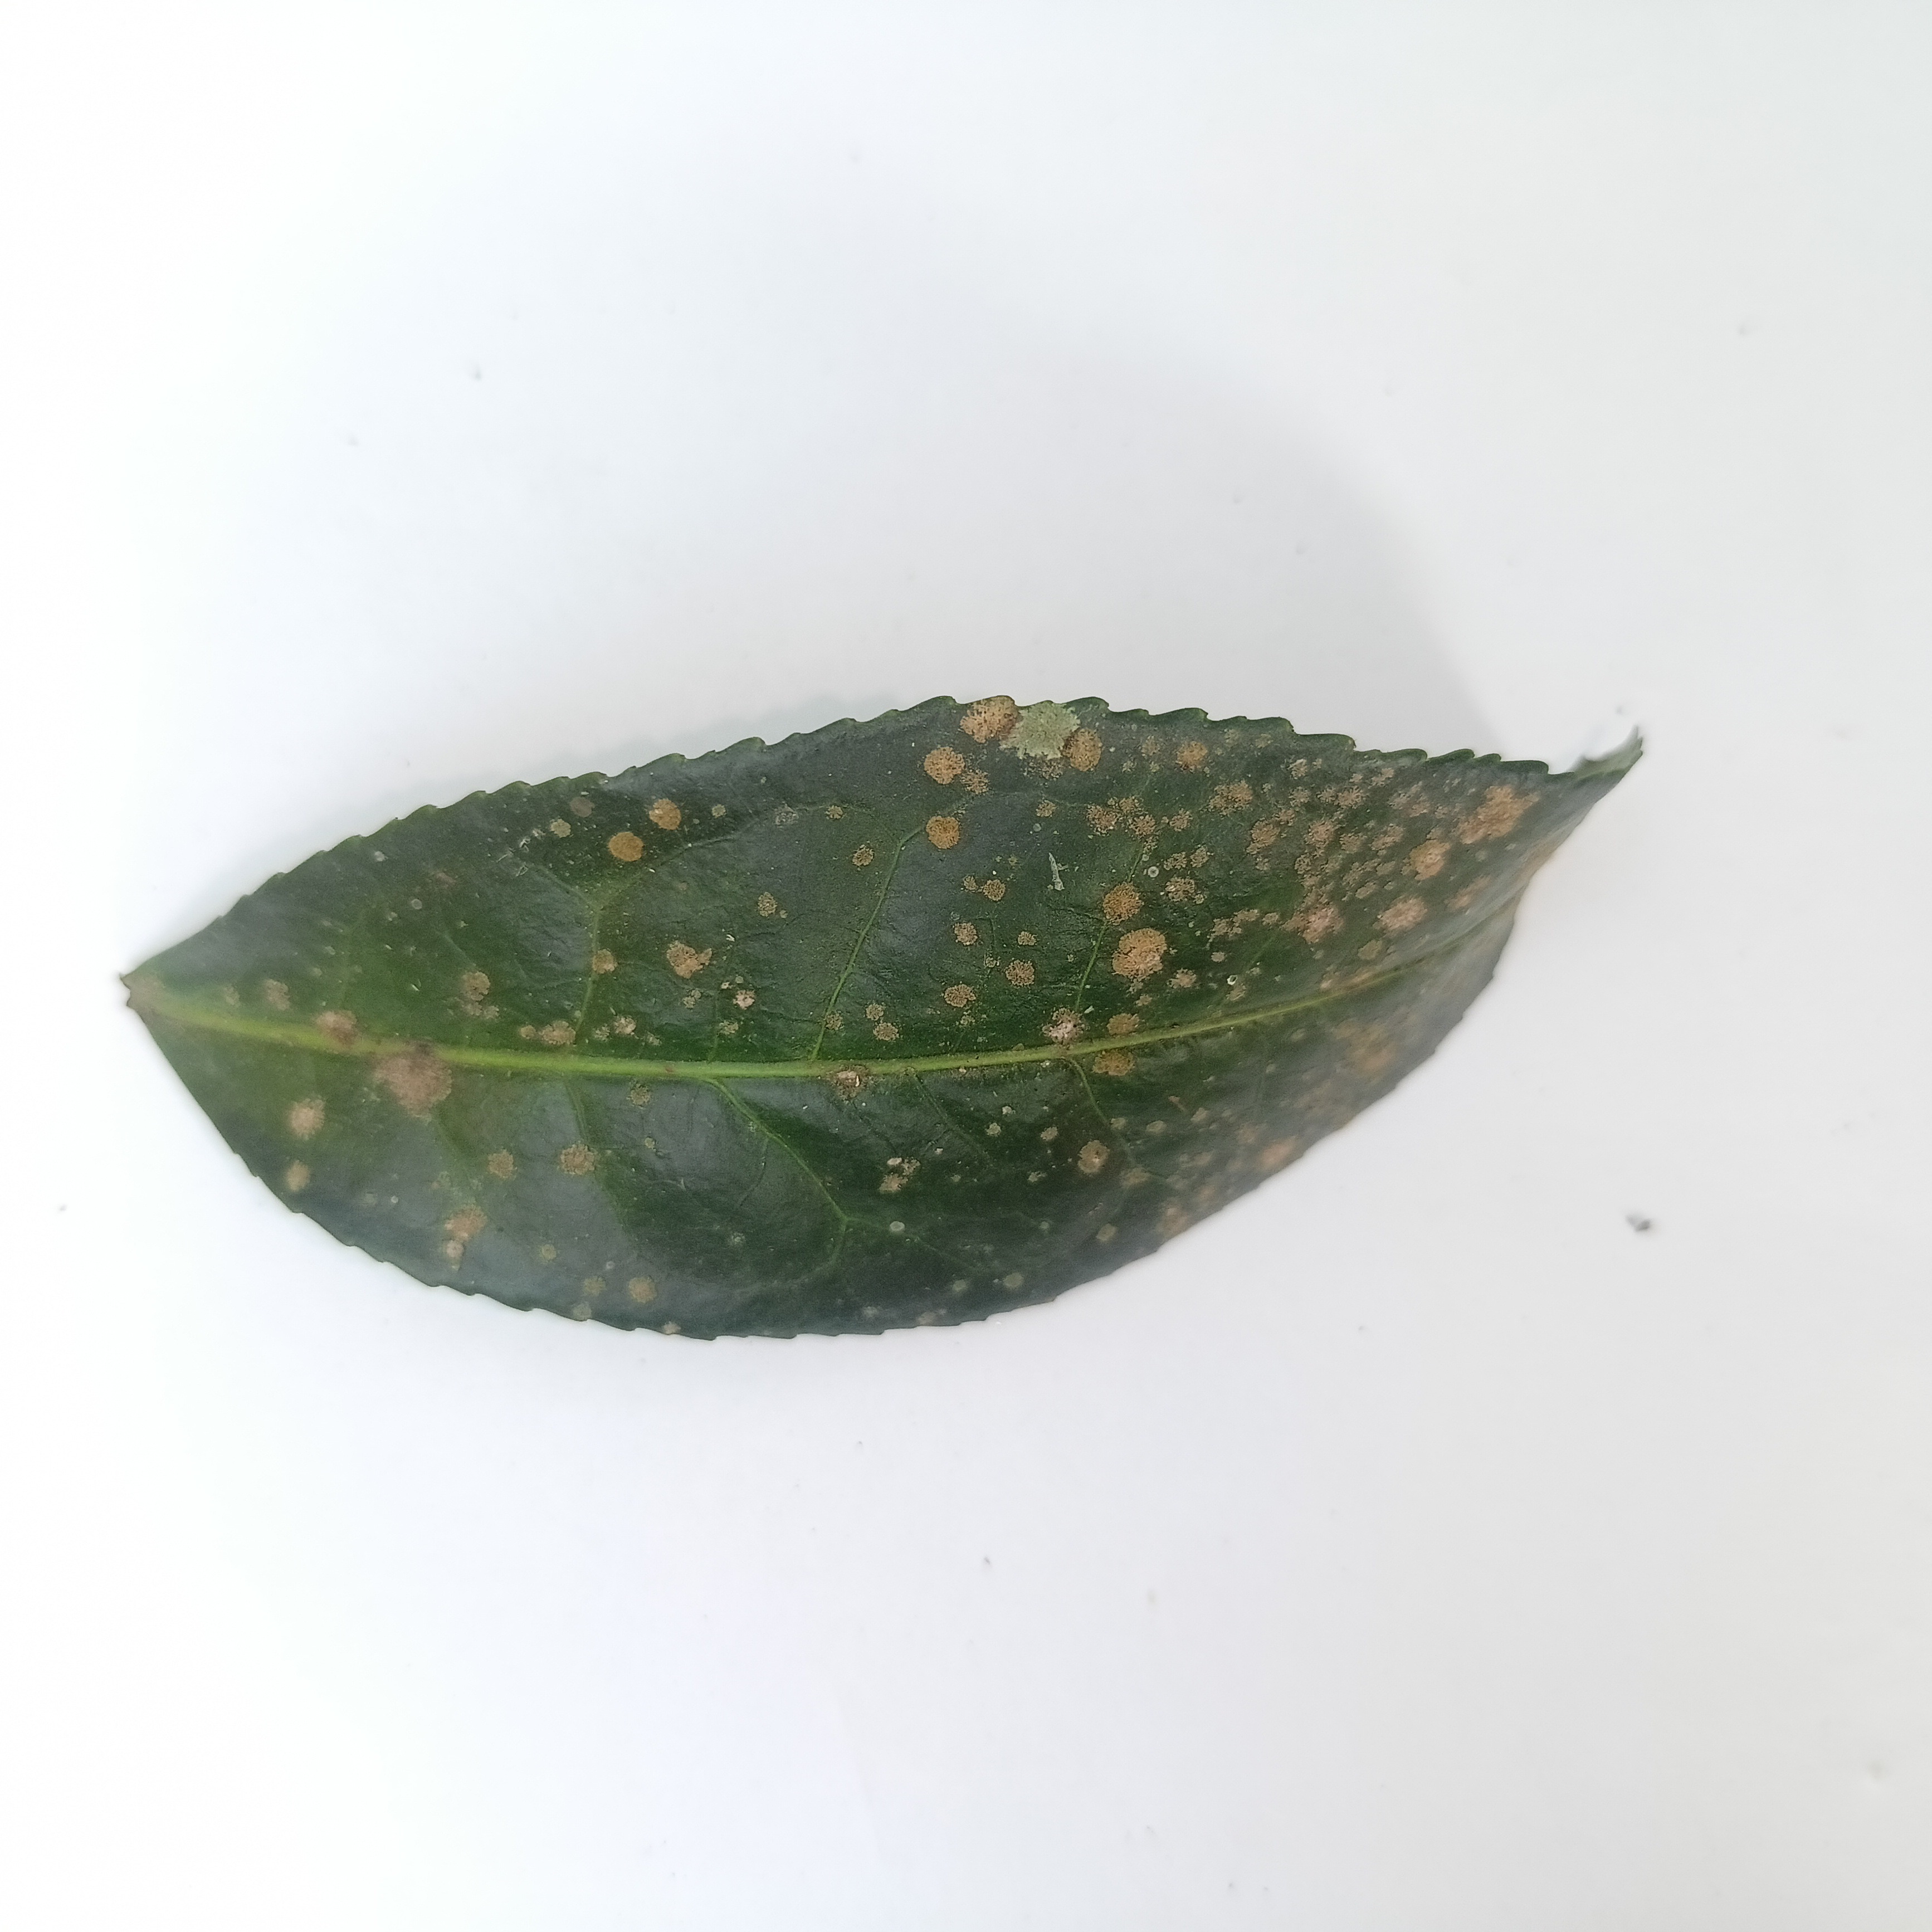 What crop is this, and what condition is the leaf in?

tea, algal leaf
